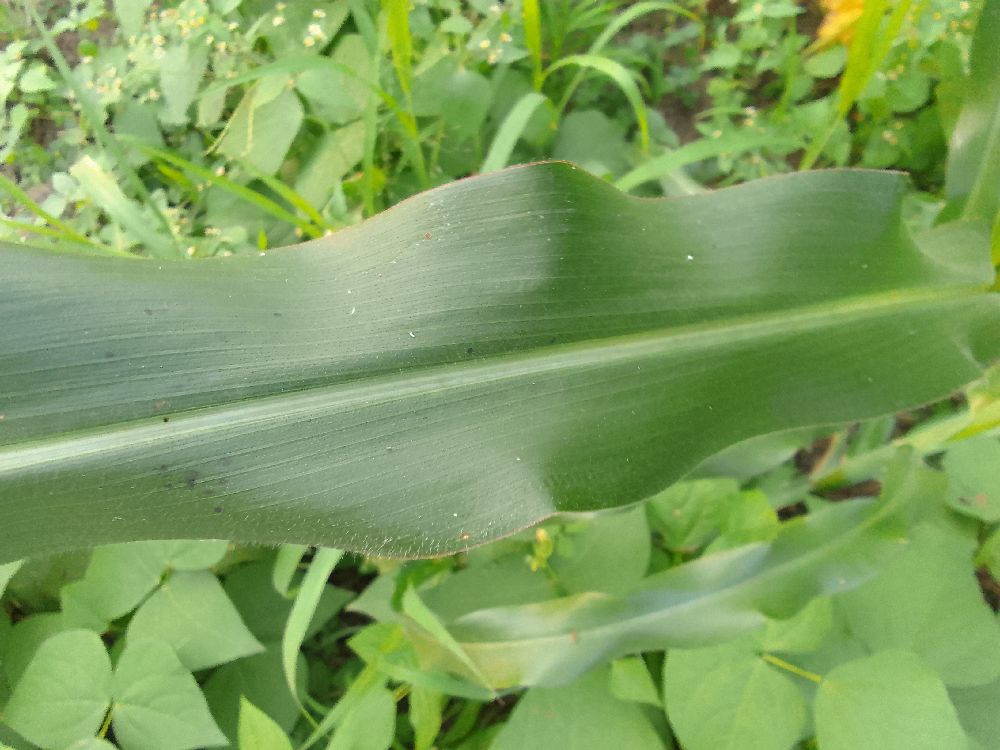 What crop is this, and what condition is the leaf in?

maize, healthy
